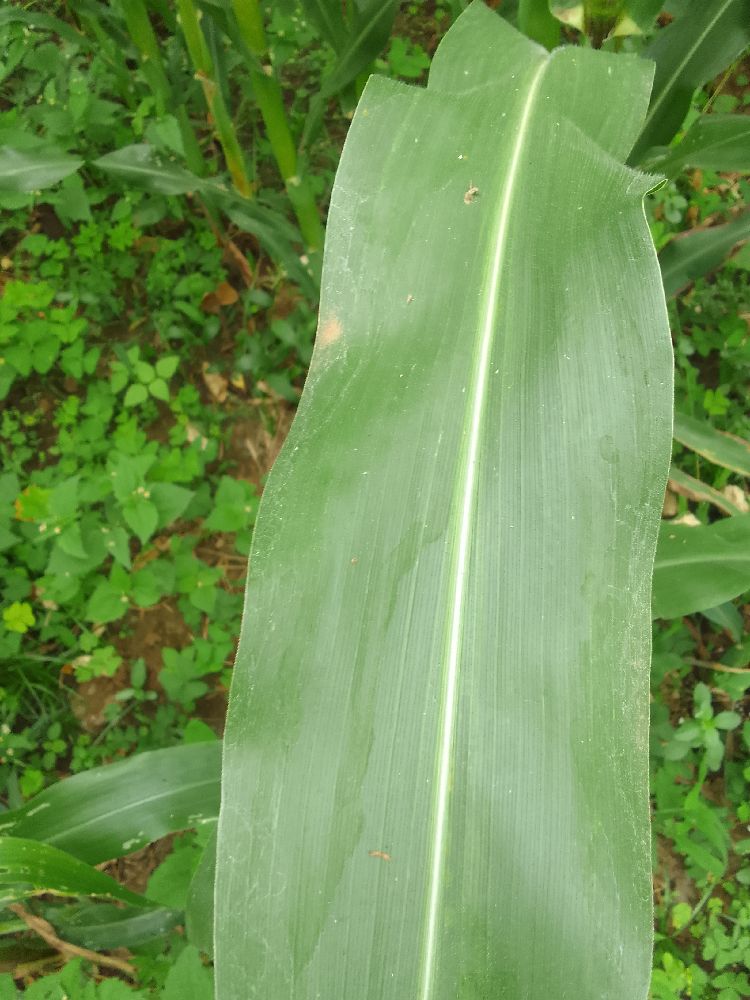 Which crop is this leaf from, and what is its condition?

maize, healthy
